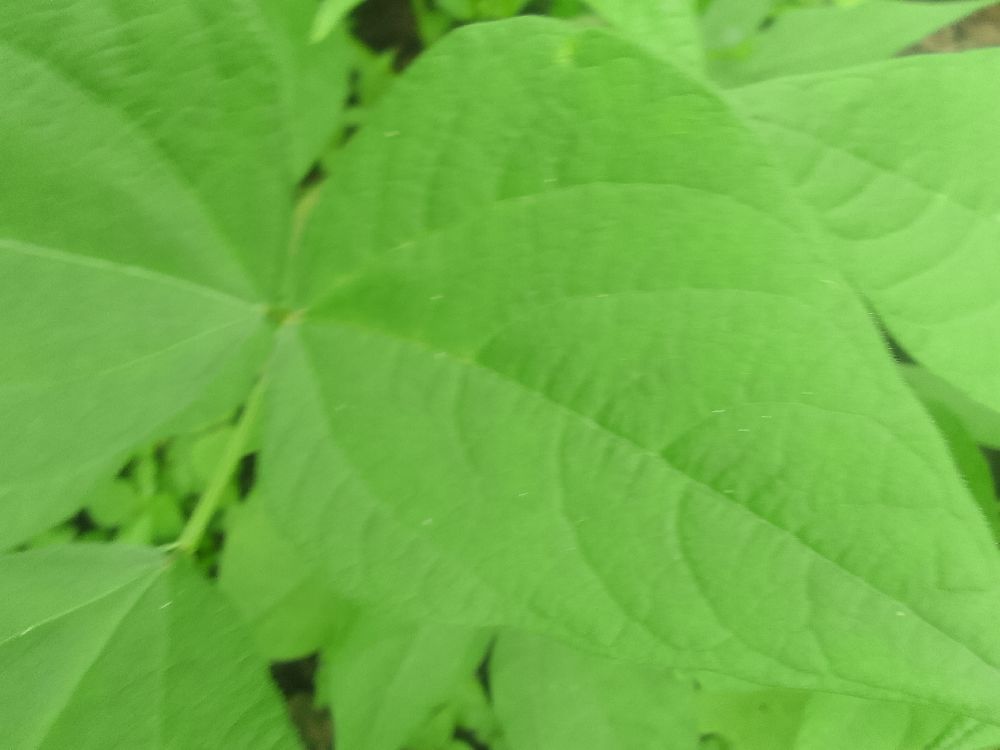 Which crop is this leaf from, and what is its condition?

common bean, healthy
